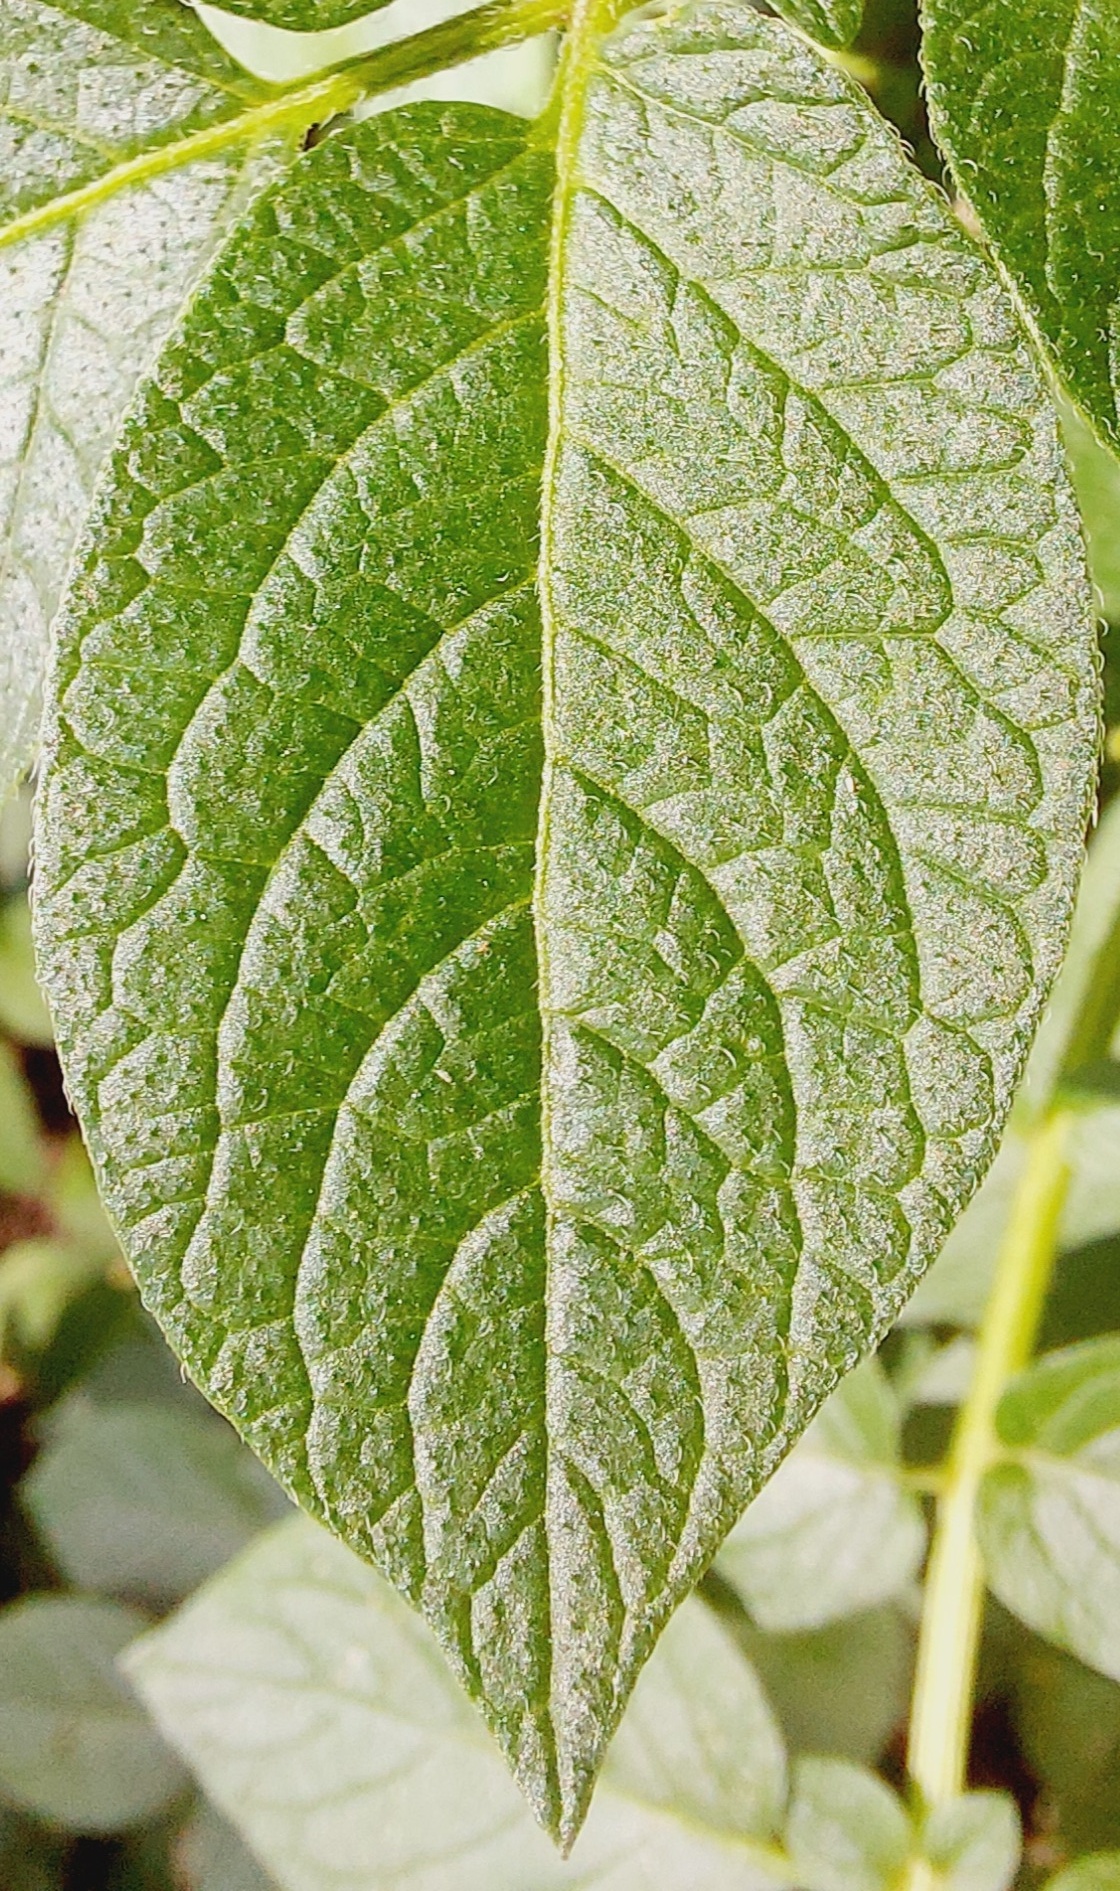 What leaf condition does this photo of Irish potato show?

healthy
